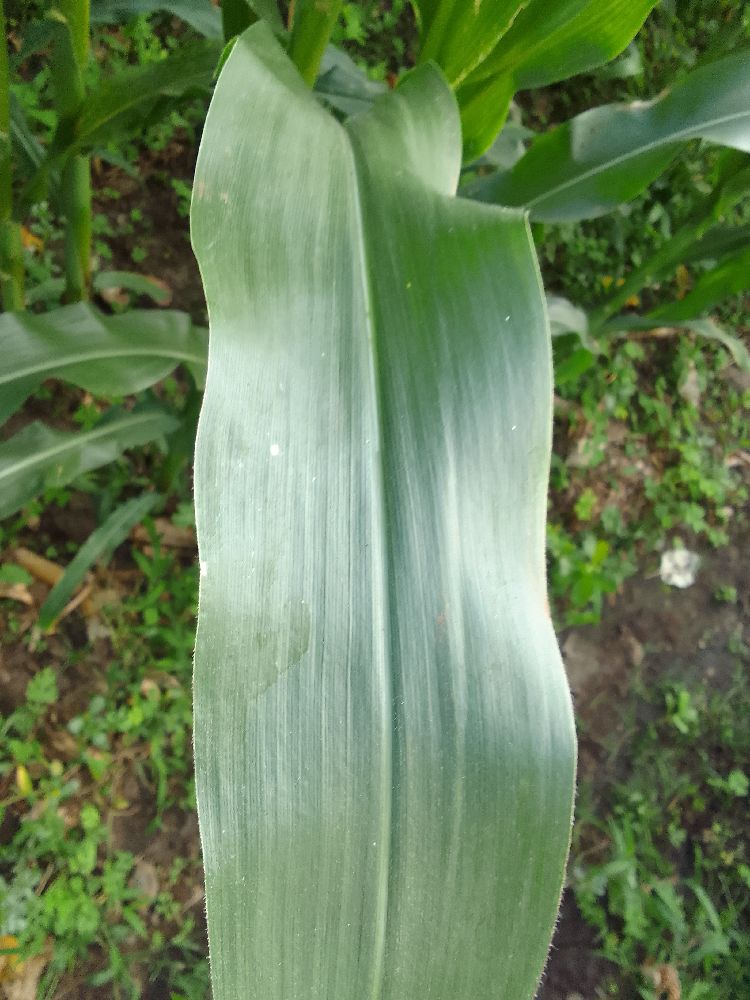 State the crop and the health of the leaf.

maize, healthy
